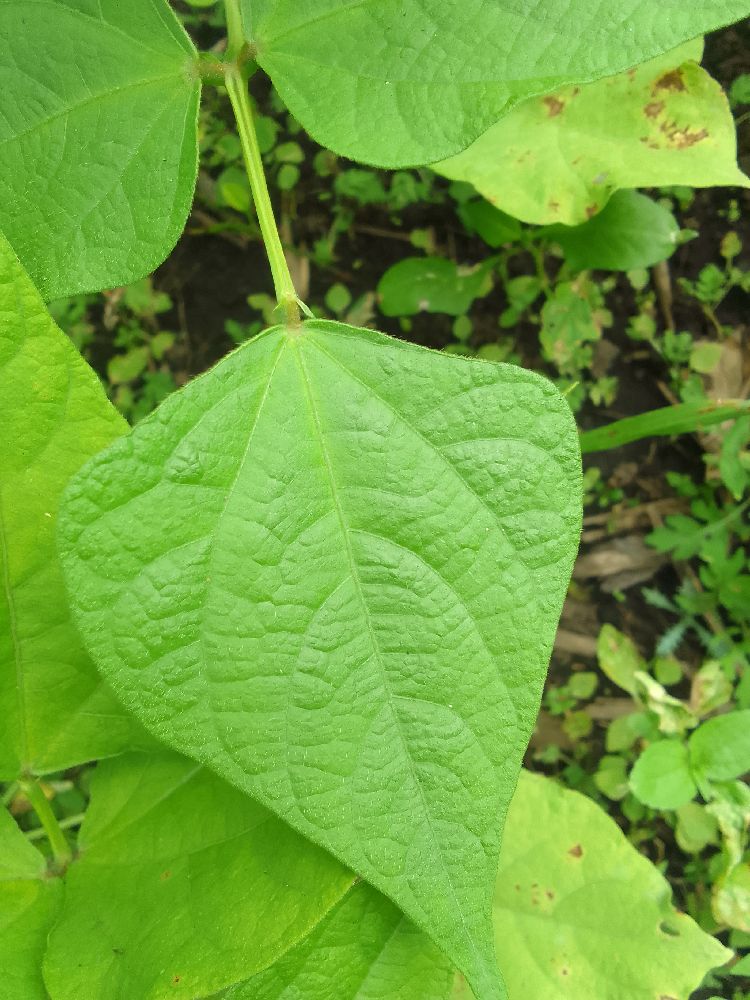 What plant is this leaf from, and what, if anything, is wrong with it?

common bean, healthy
